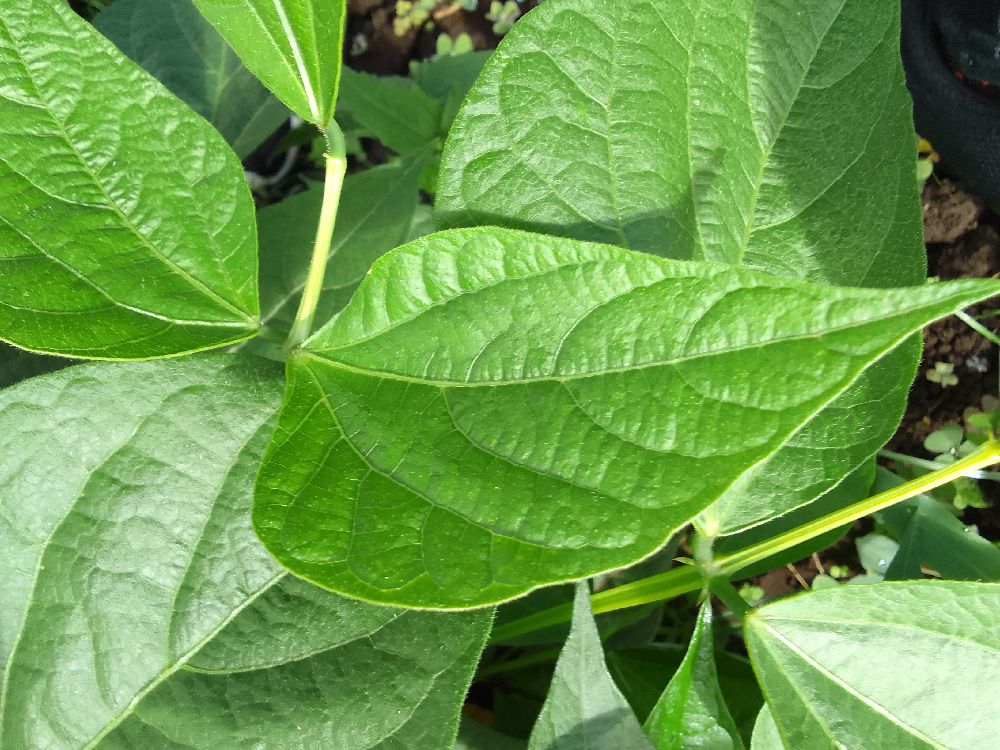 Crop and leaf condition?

common bean, healthy
